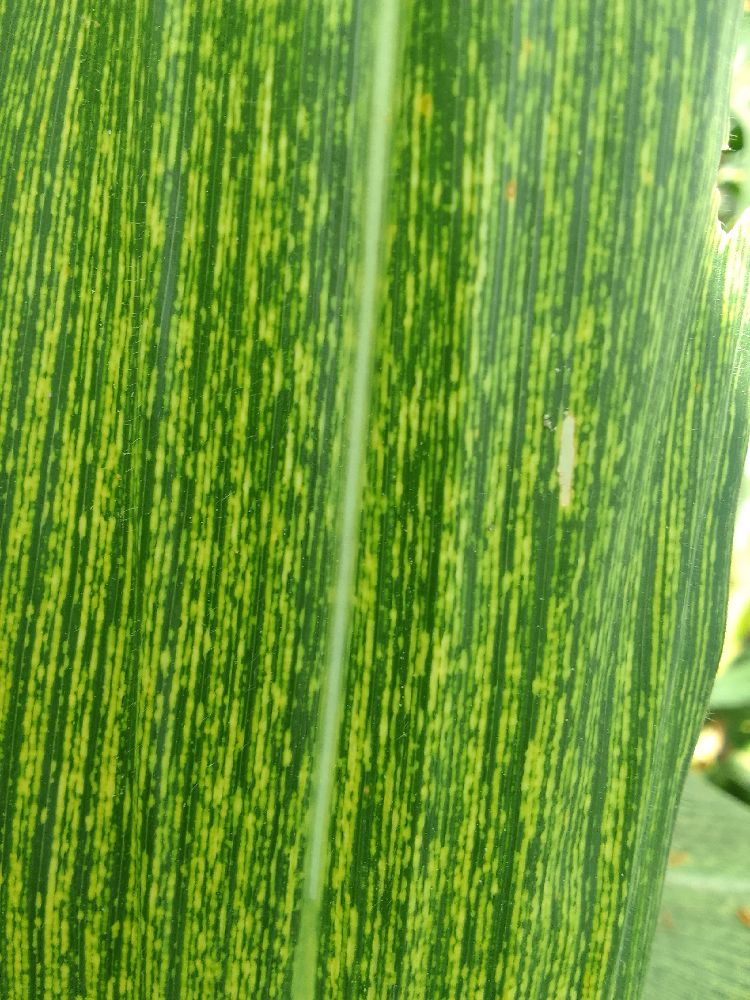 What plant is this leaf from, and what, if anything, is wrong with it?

maize, maize streak virus
